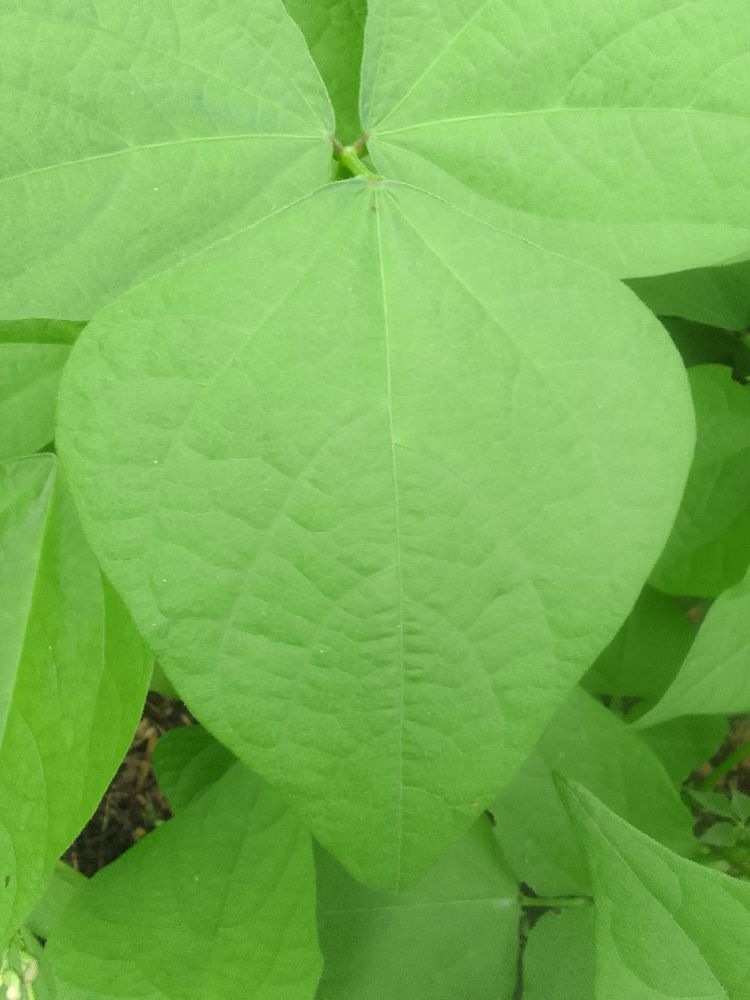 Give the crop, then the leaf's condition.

common bean, healthy
